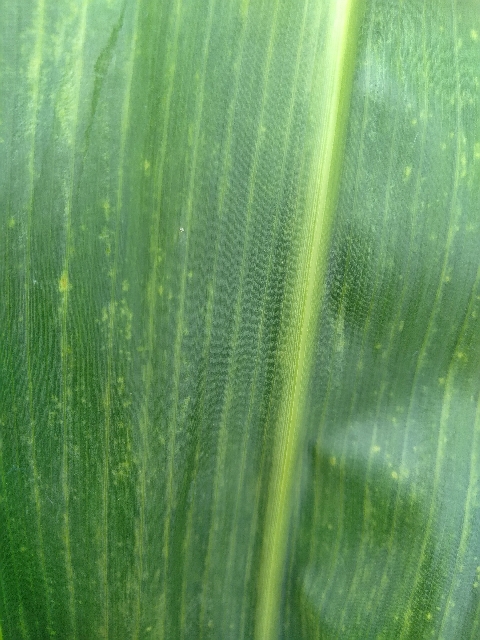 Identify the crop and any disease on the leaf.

maize, maize lethal necrosis
